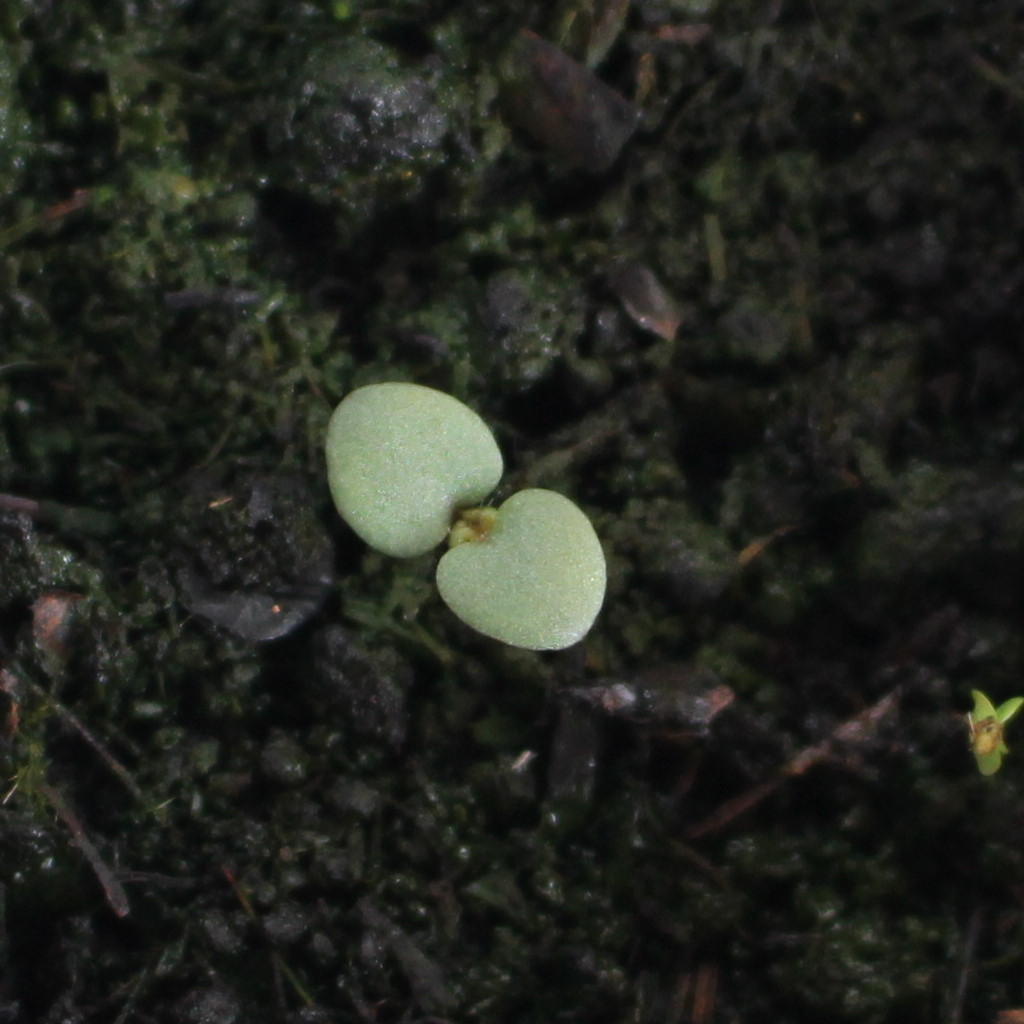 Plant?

Veronica persica
